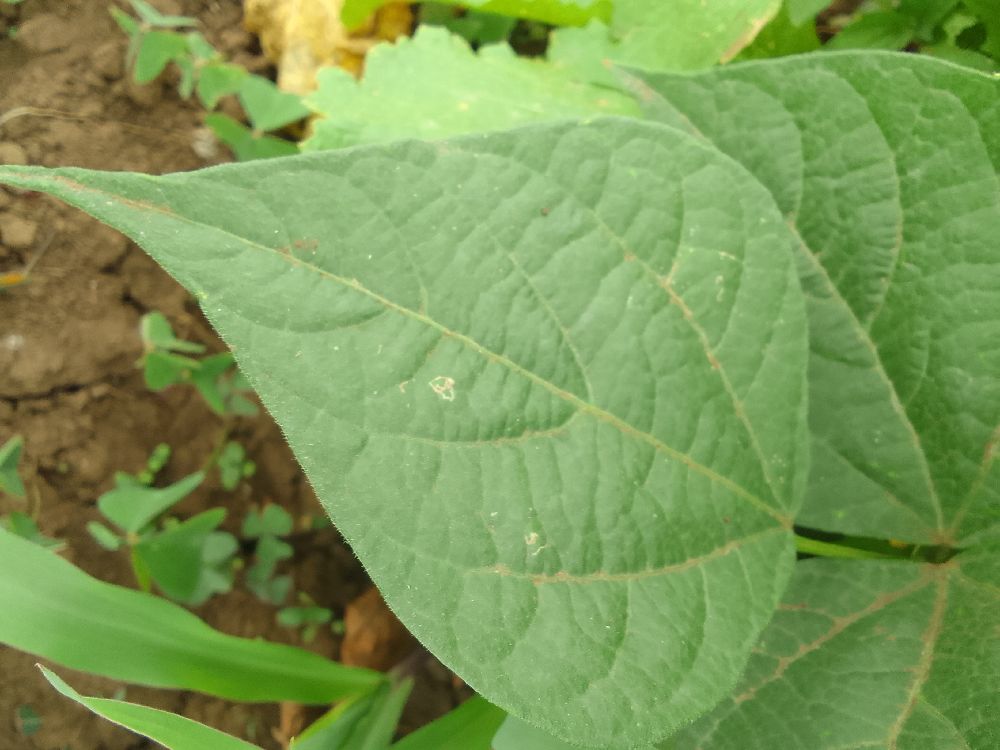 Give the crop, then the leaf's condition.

common bean, healthy
